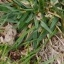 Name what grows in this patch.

grass
